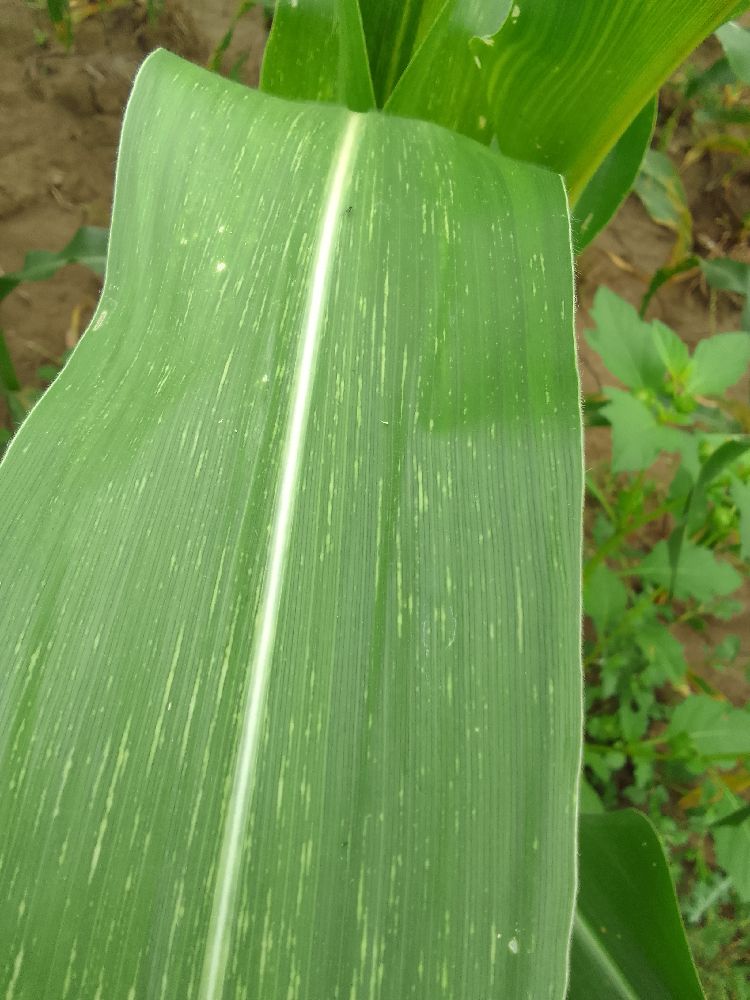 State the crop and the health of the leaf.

maize, maize streak virus
